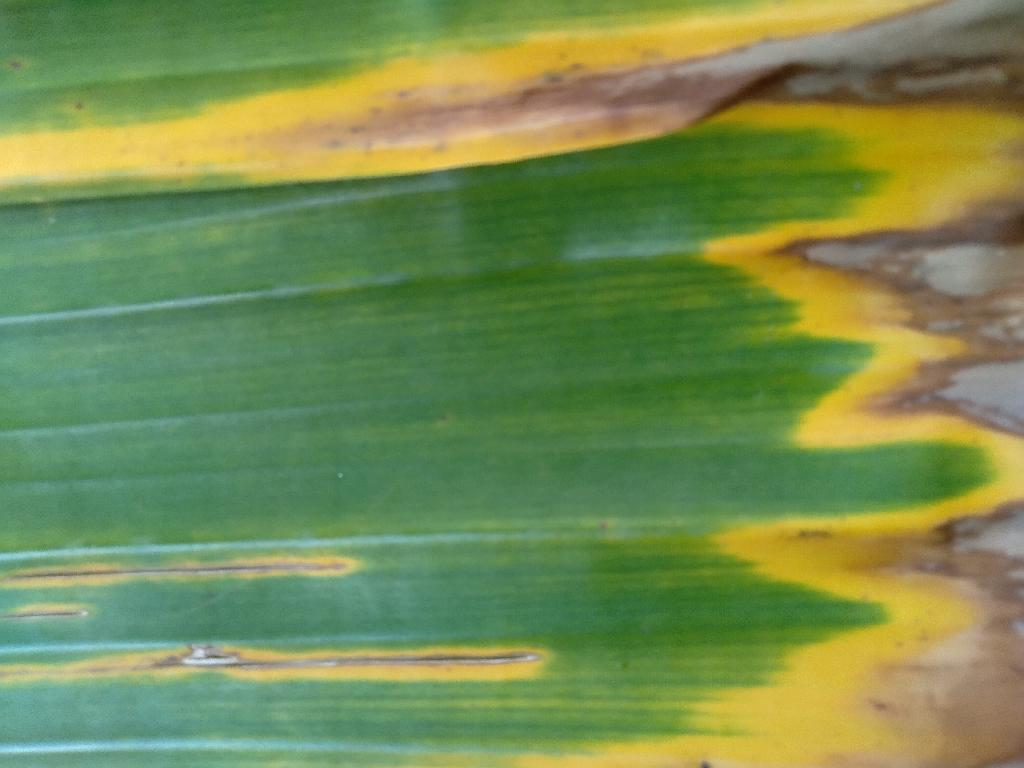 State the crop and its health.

banana, fusarium wilt race 1
